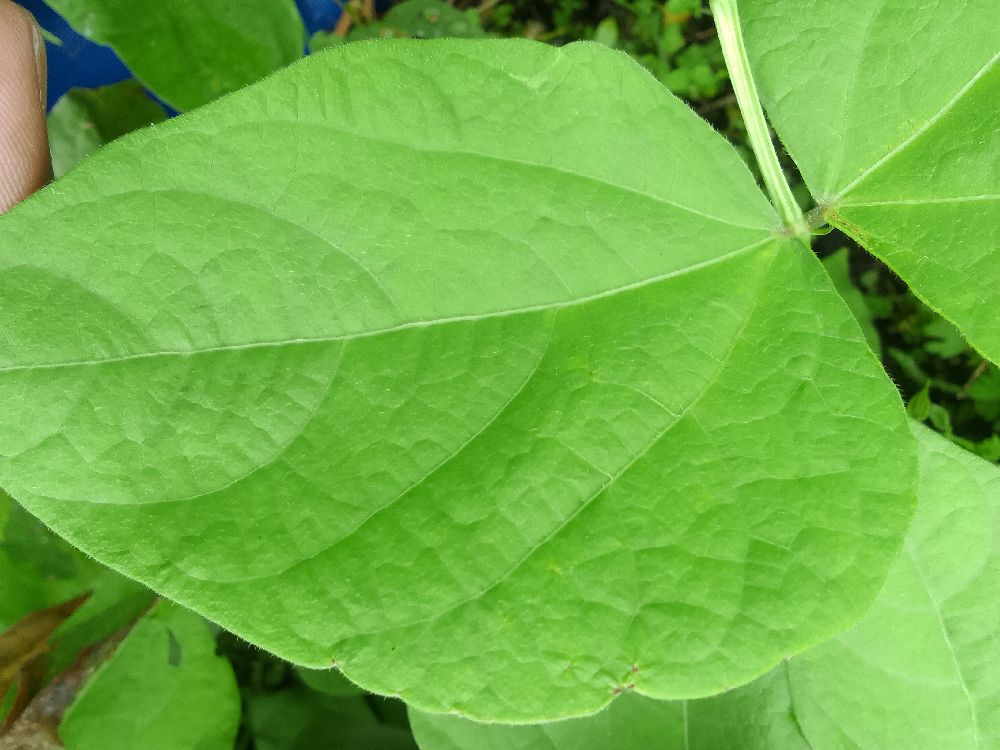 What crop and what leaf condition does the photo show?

common bean, healthy
